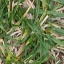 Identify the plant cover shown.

grass
